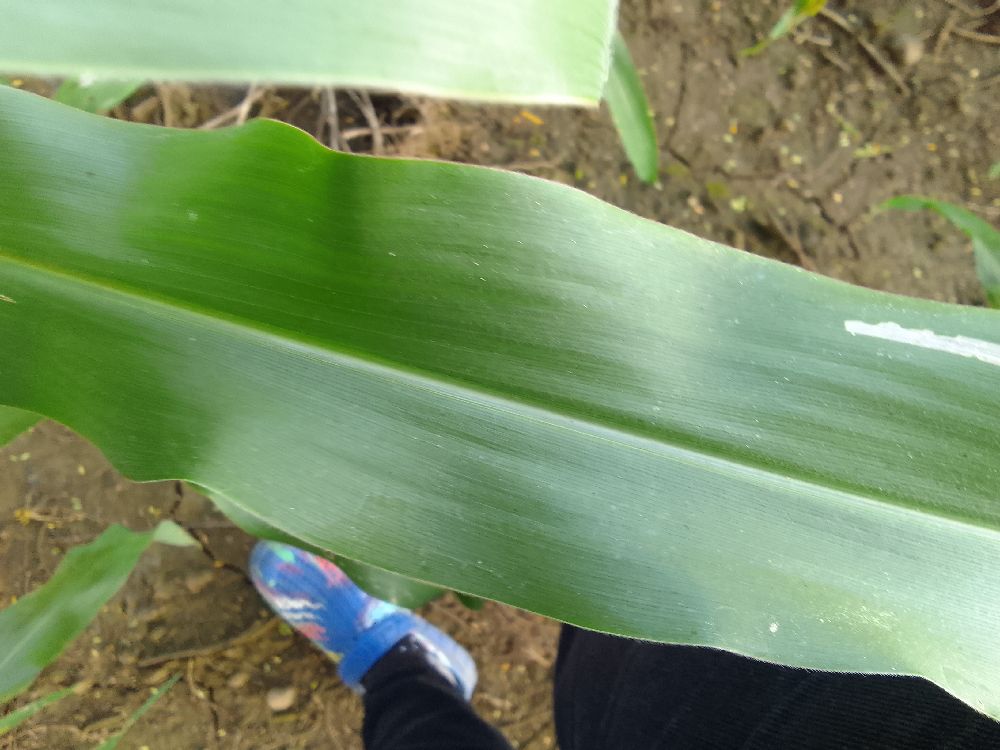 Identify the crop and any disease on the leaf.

maize, healthy
